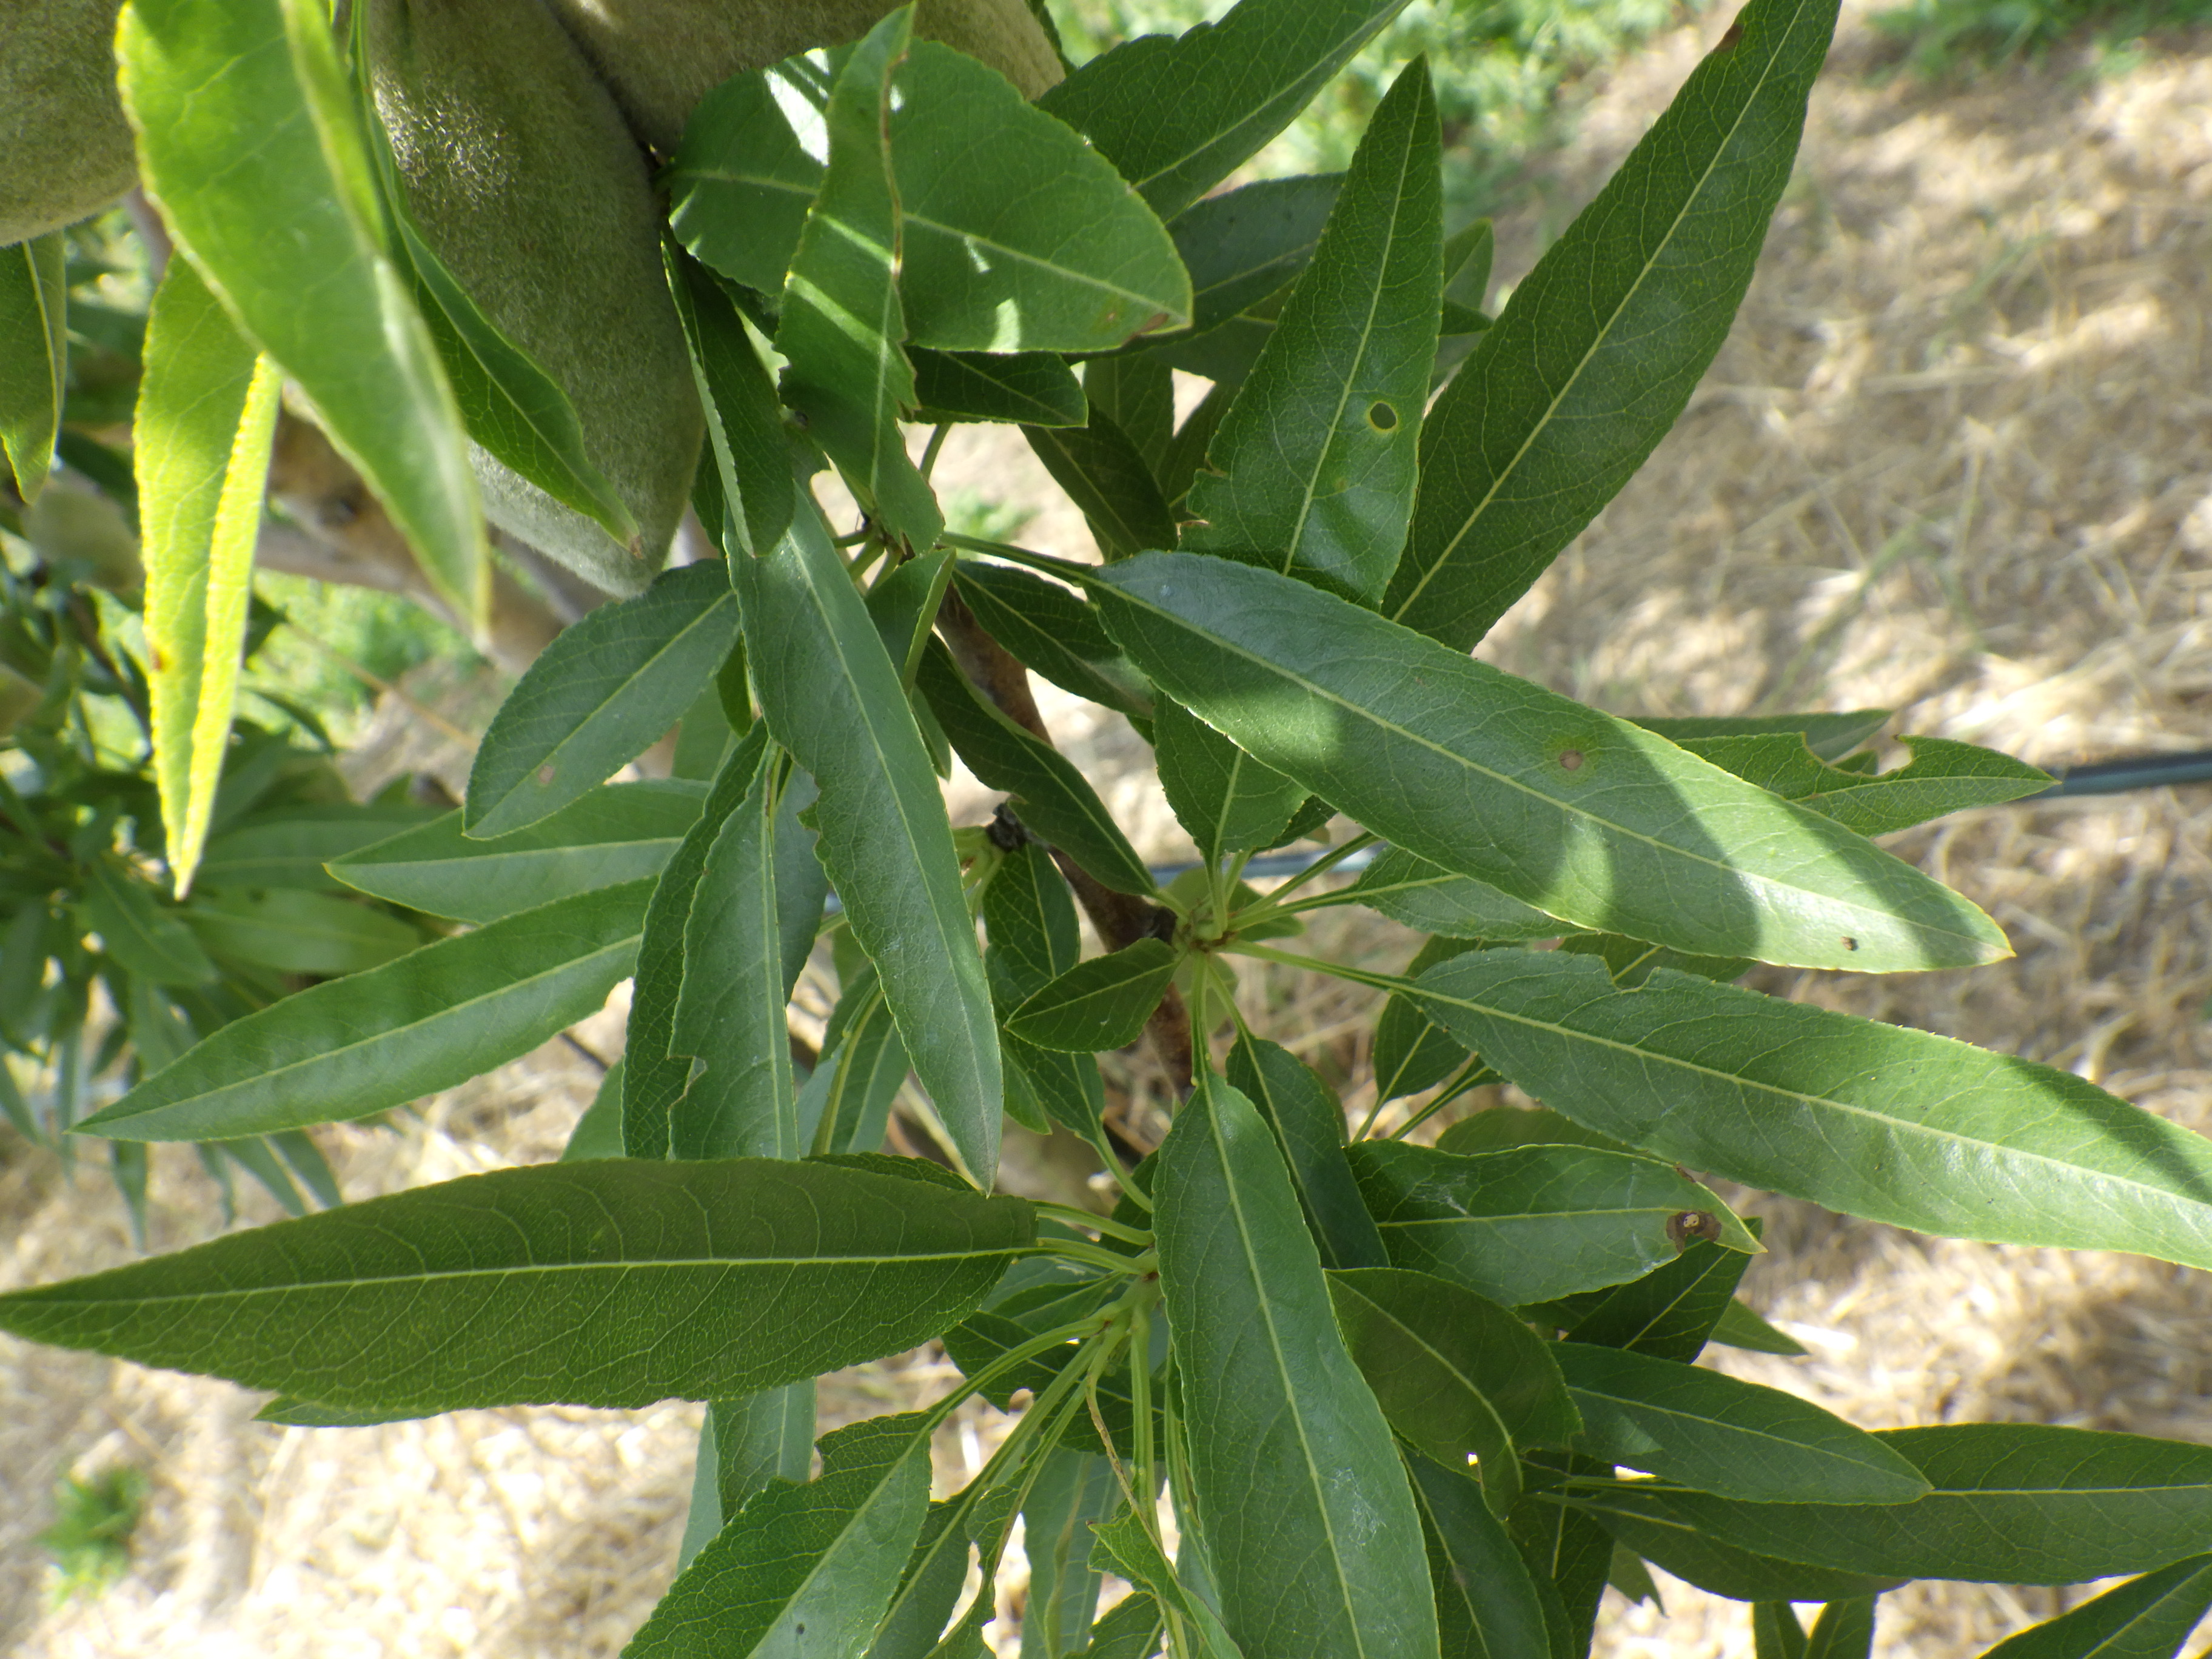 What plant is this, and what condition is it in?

almond, phytophagous, shot hole disease
